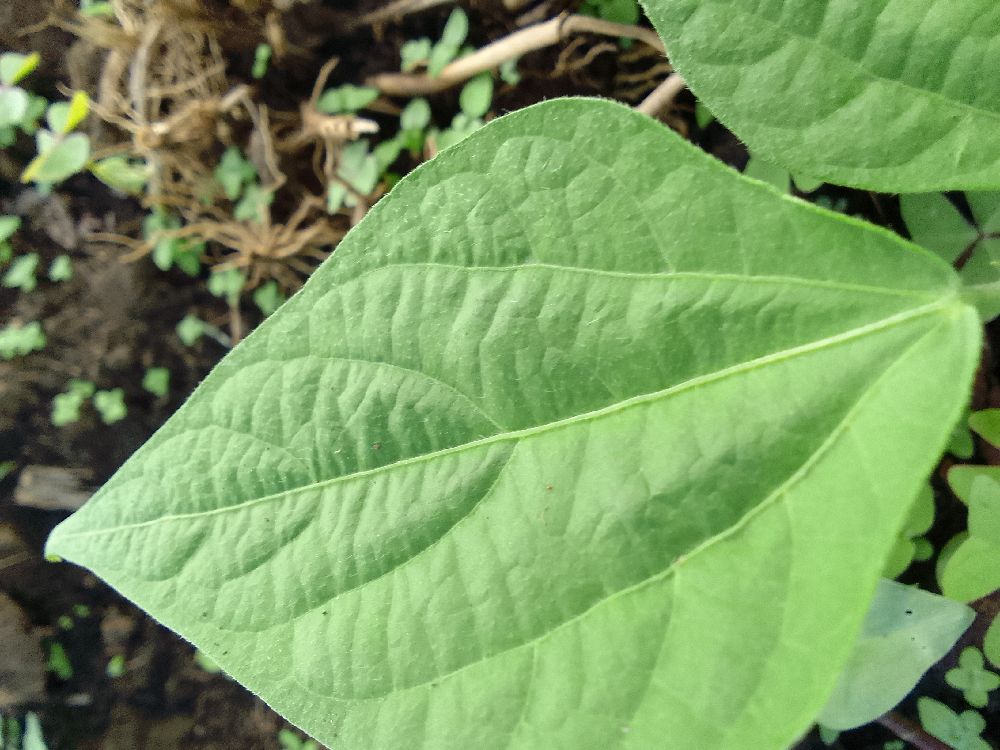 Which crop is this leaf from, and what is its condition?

common bean, healthy
